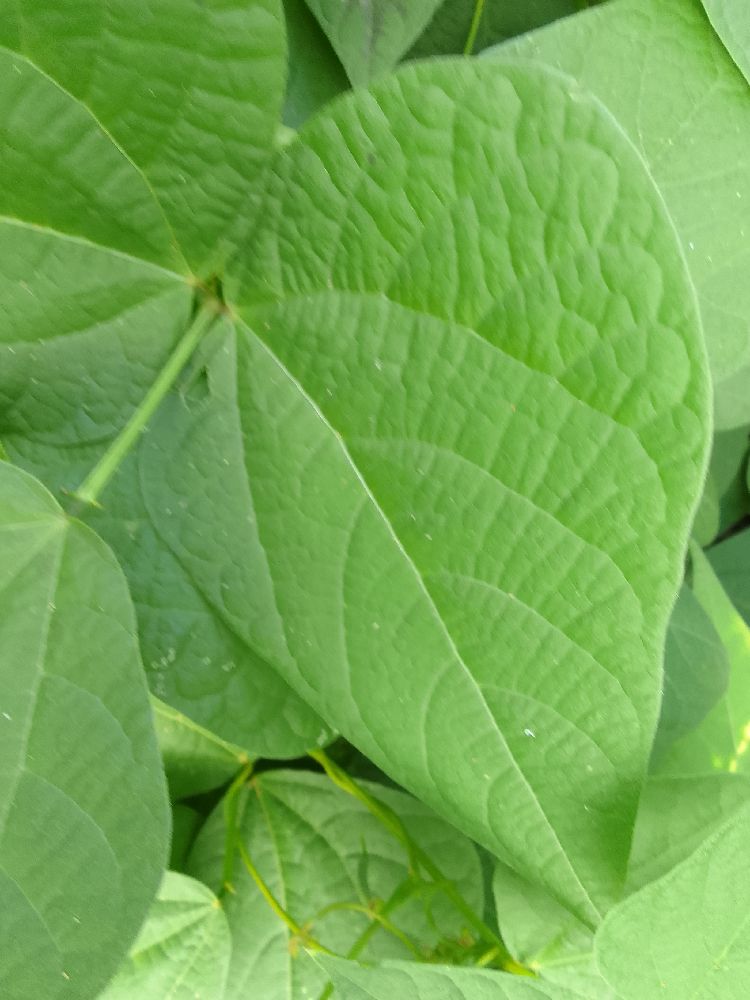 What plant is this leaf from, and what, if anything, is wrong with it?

common bean, healthy
